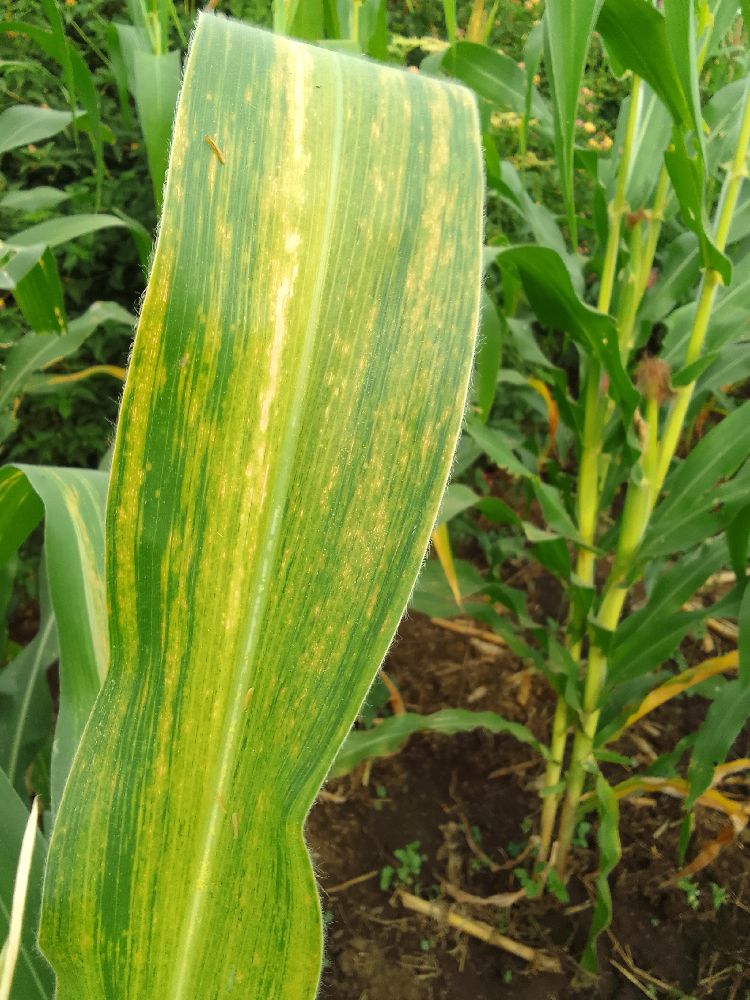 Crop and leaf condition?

maize, maize lethal necrosis
